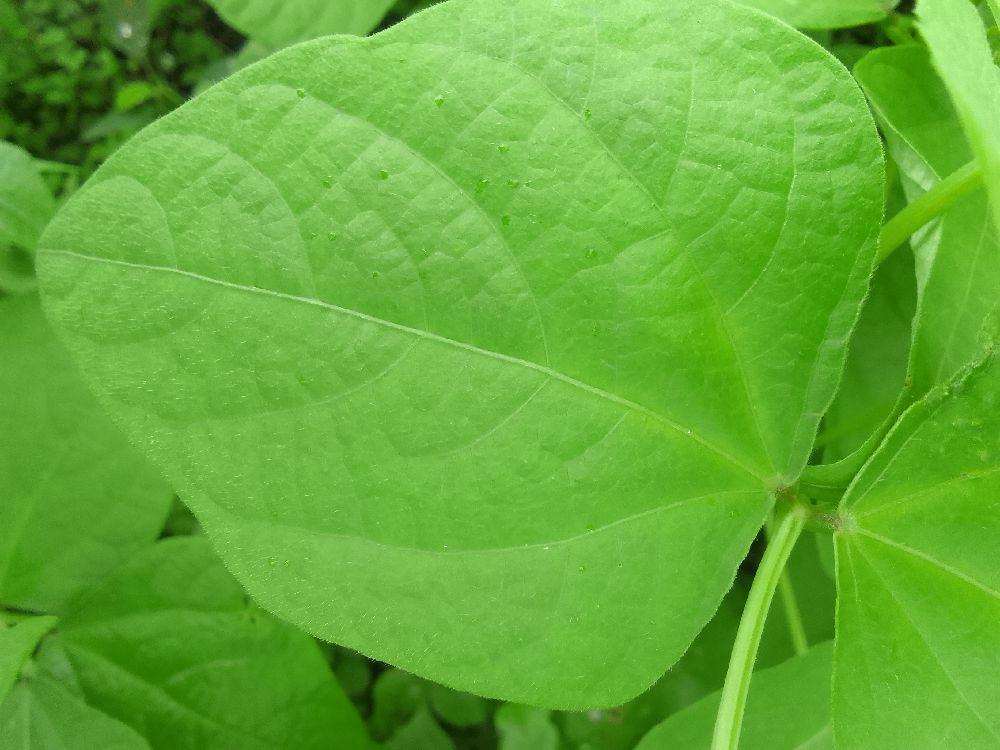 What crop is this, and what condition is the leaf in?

common bean, healthy
